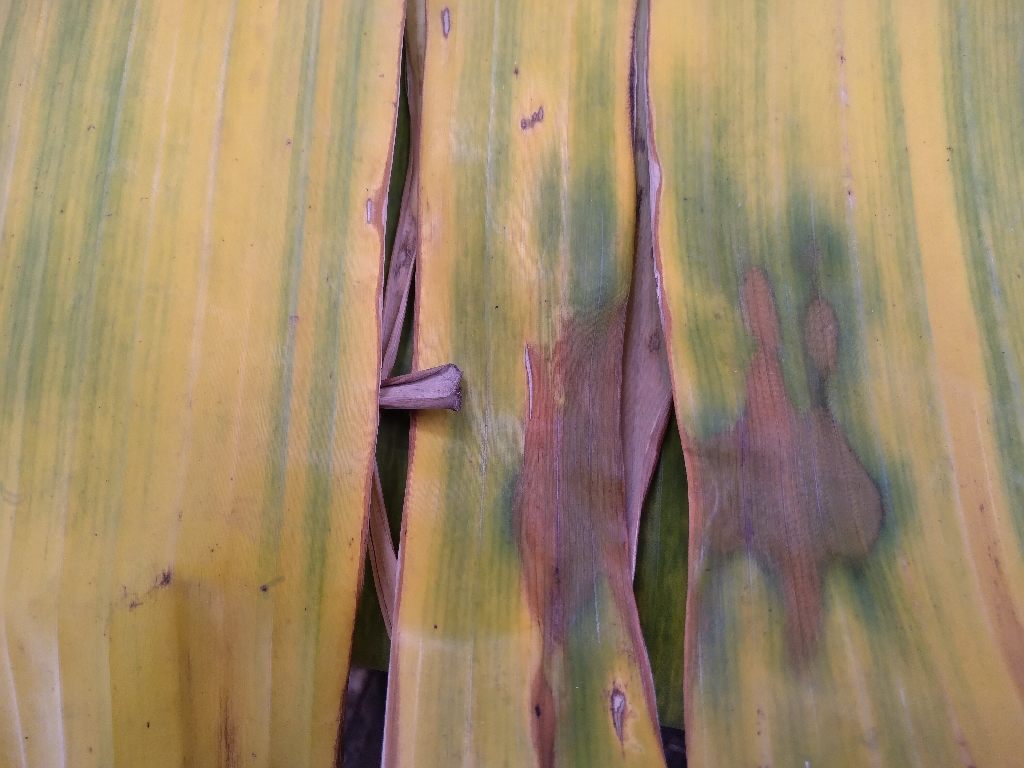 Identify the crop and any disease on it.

banana, fusarium wilt race 1
